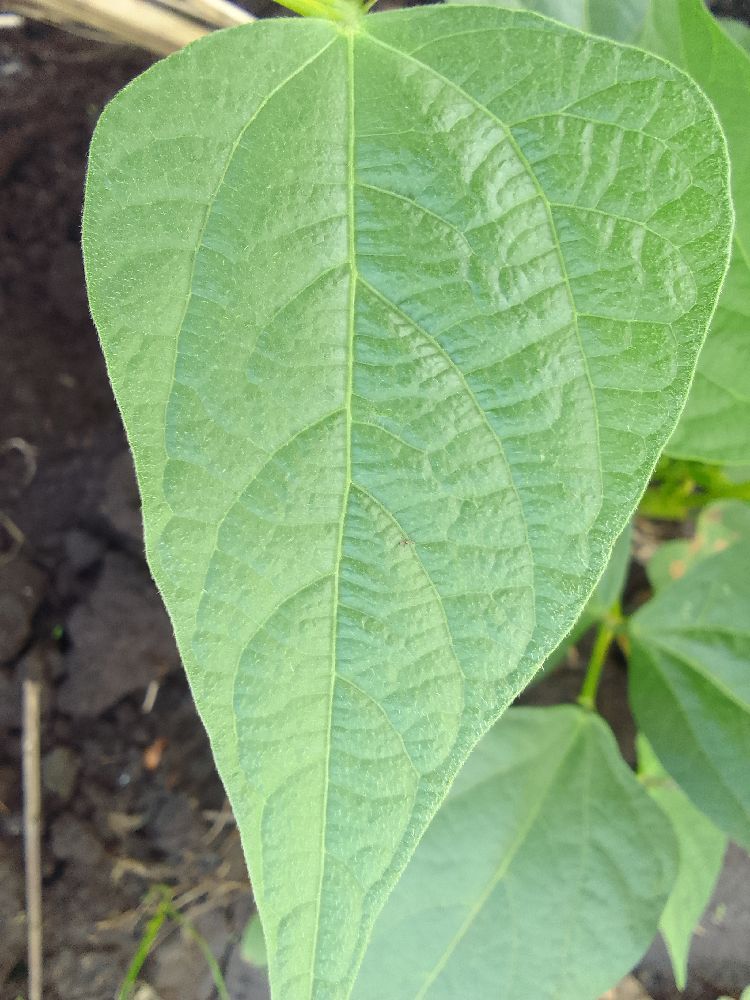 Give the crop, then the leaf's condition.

common bean, healthy
